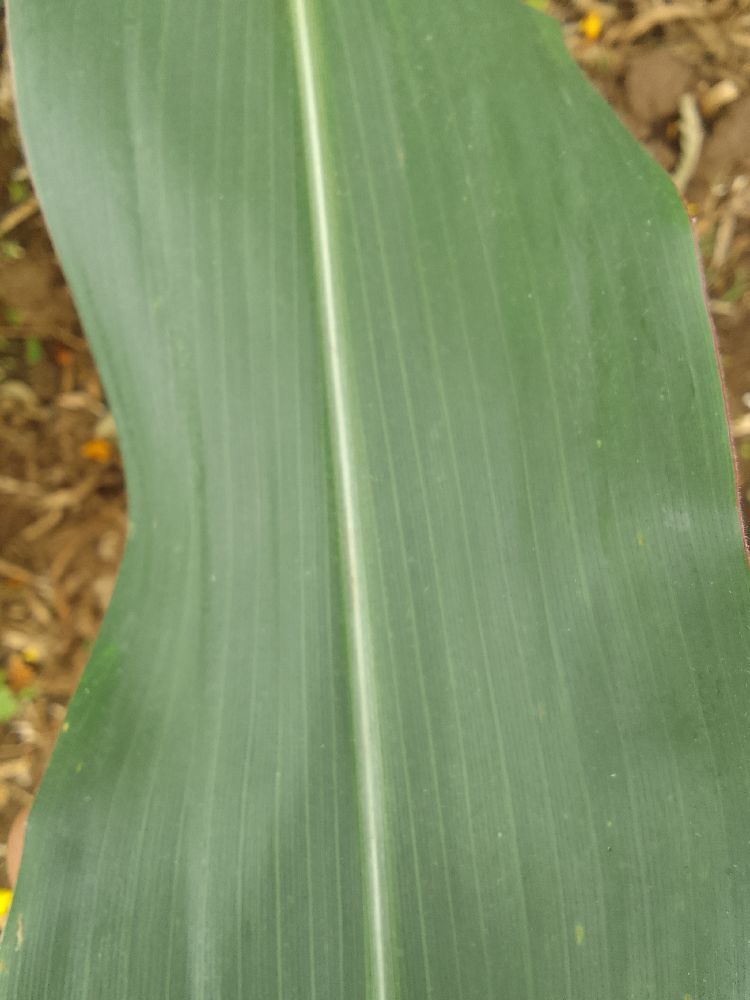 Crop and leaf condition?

maize, healthy
